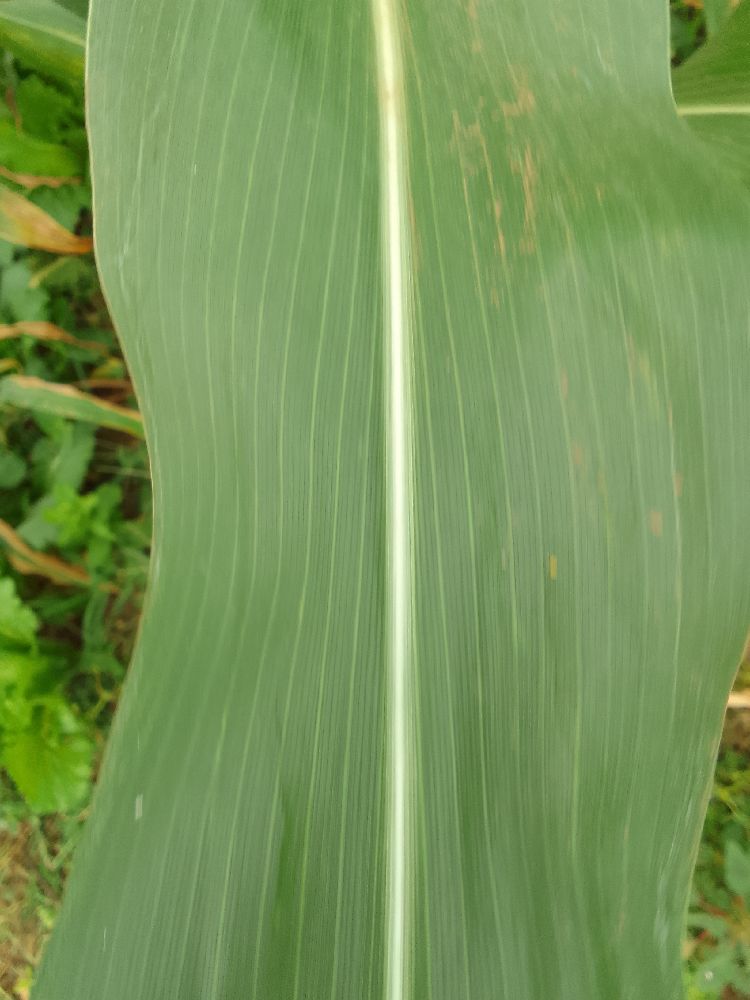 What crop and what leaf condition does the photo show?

maize, healthy
